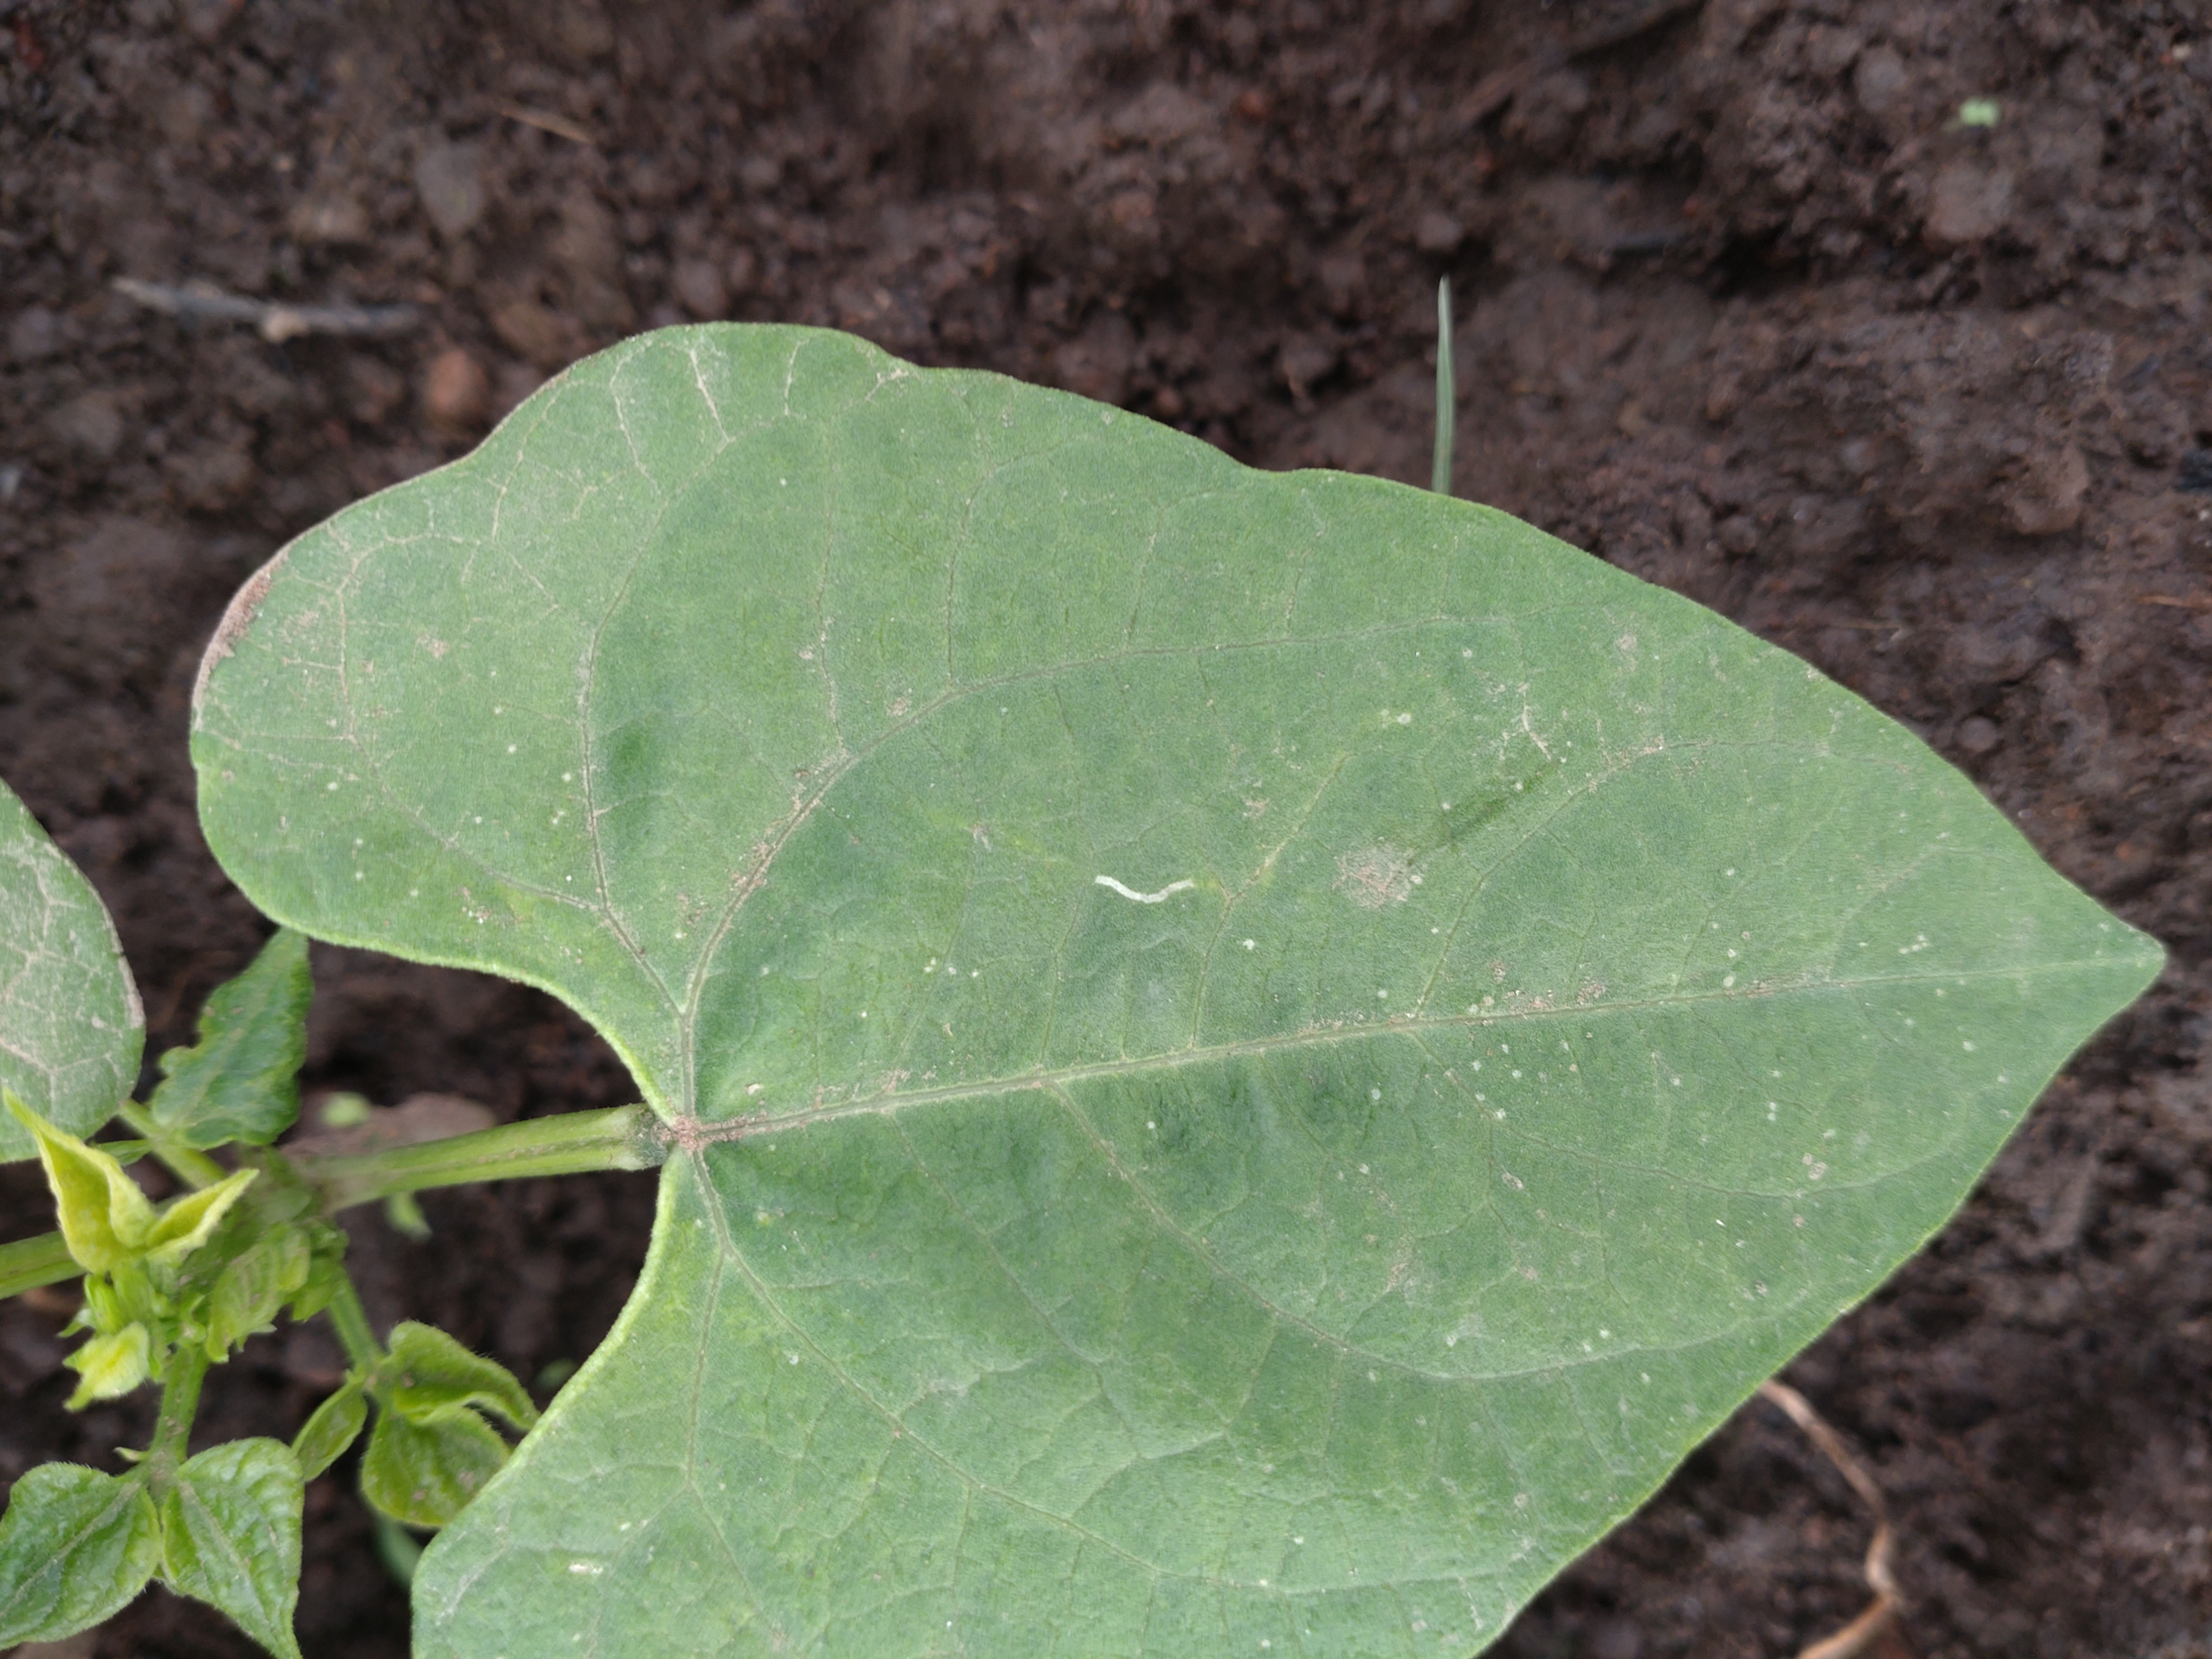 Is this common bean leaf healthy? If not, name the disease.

healthy
